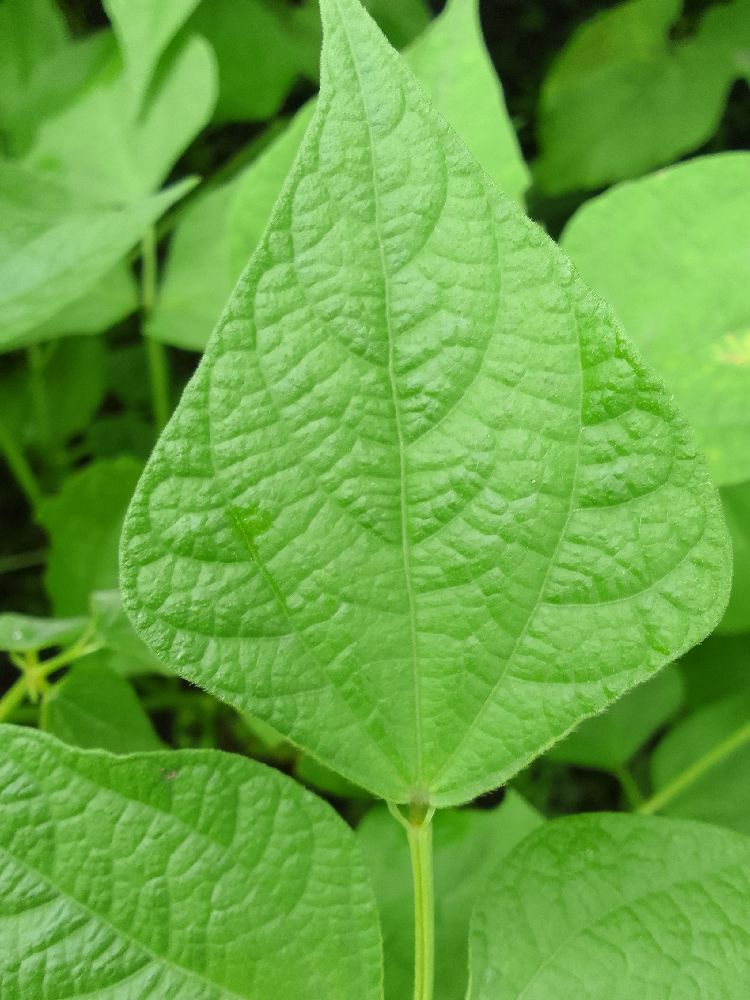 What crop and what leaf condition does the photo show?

maize, healthy
